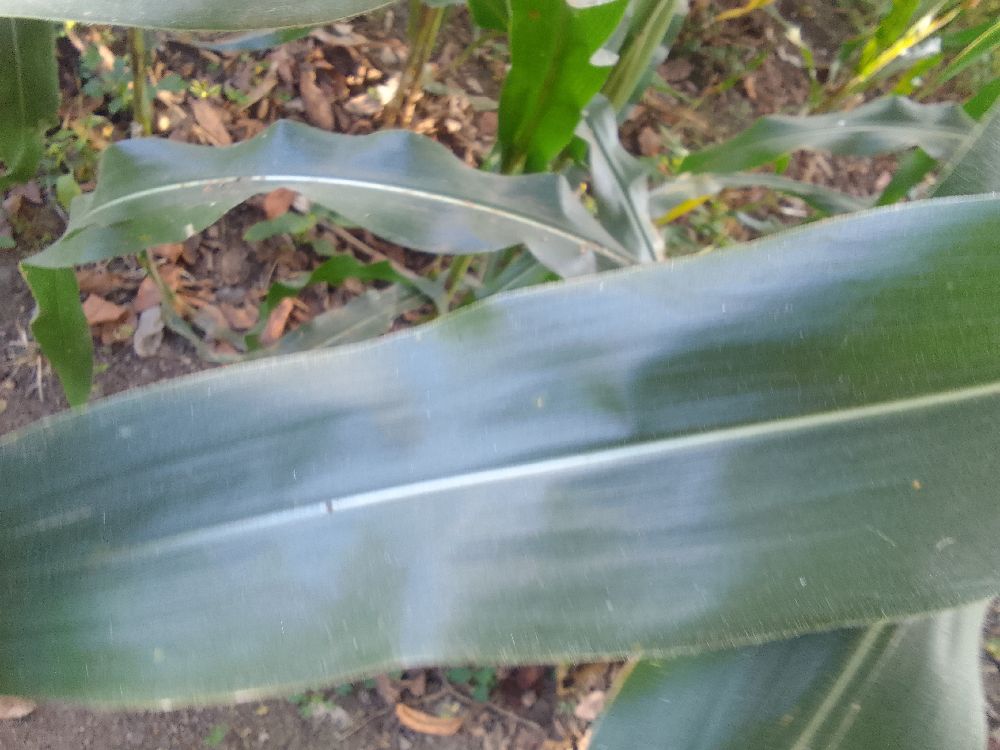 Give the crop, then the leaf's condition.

maize, healthy
